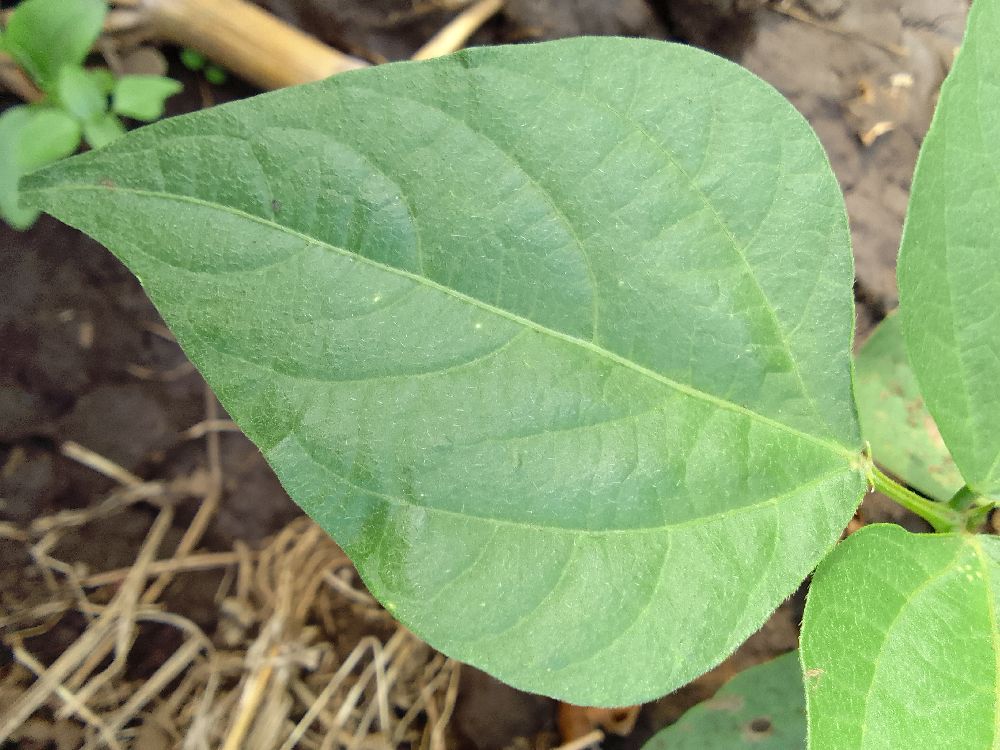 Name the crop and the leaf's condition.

common bean, healthy
